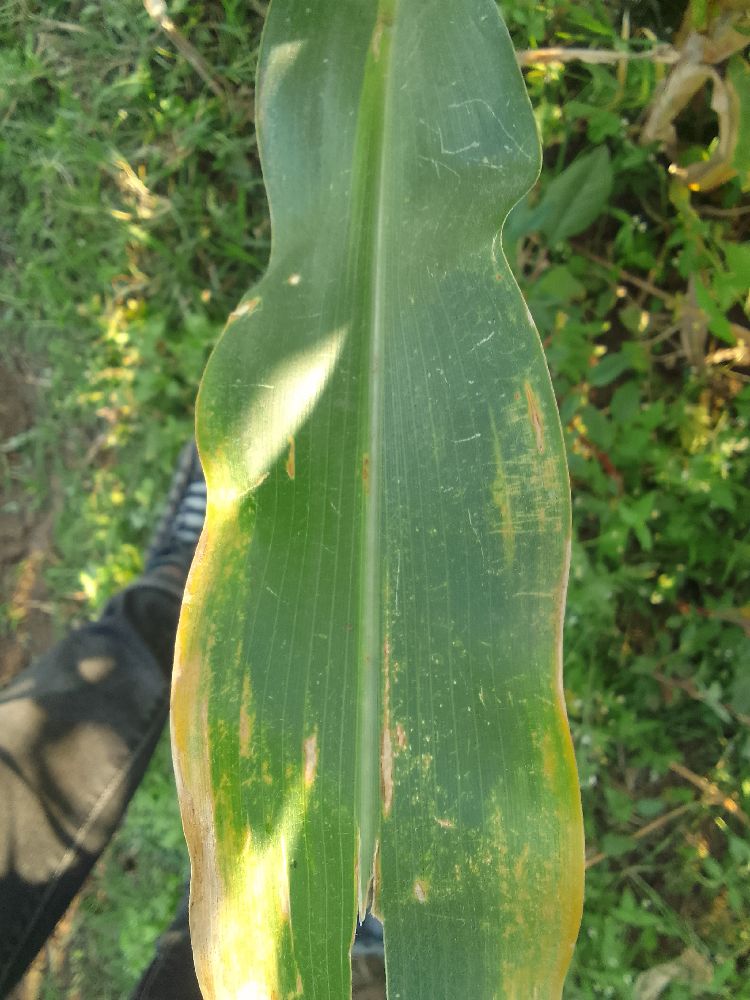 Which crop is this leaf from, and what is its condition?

maize, maize lethal necrosis
